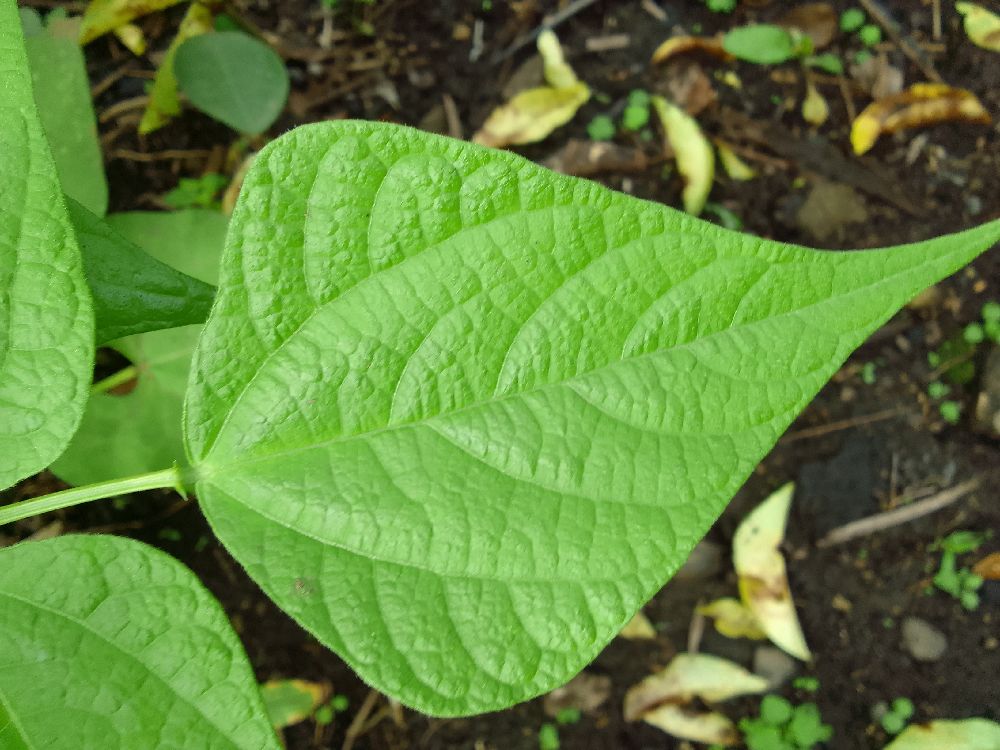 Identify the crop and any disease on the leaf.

common bean, healthy
